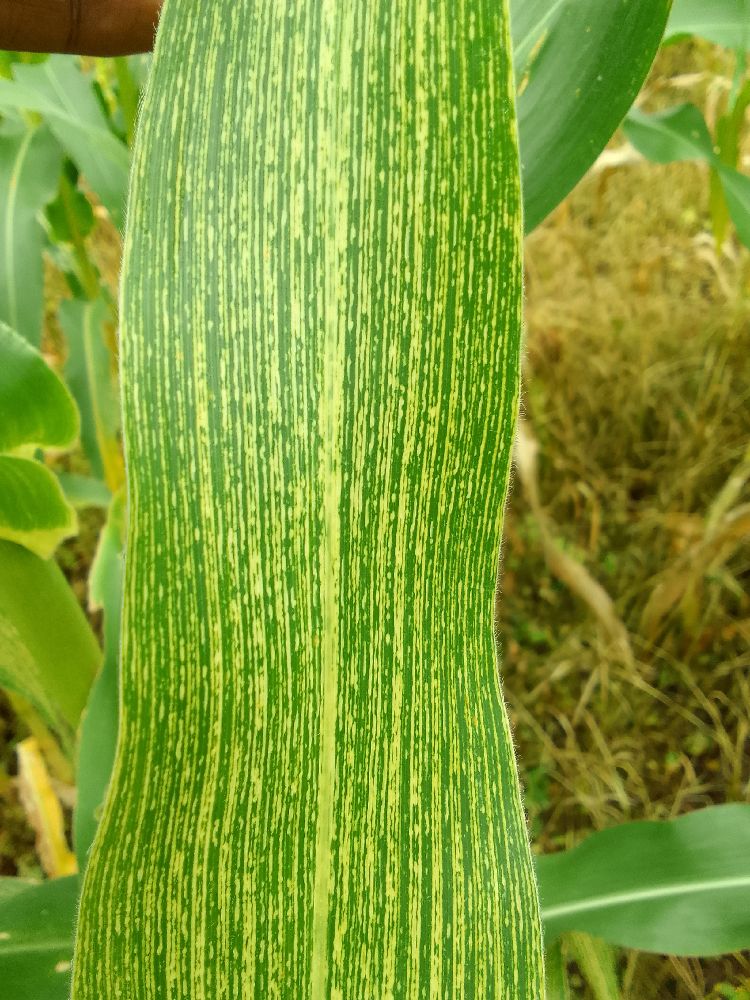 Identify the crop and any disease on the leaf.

maize, maize streak virus
